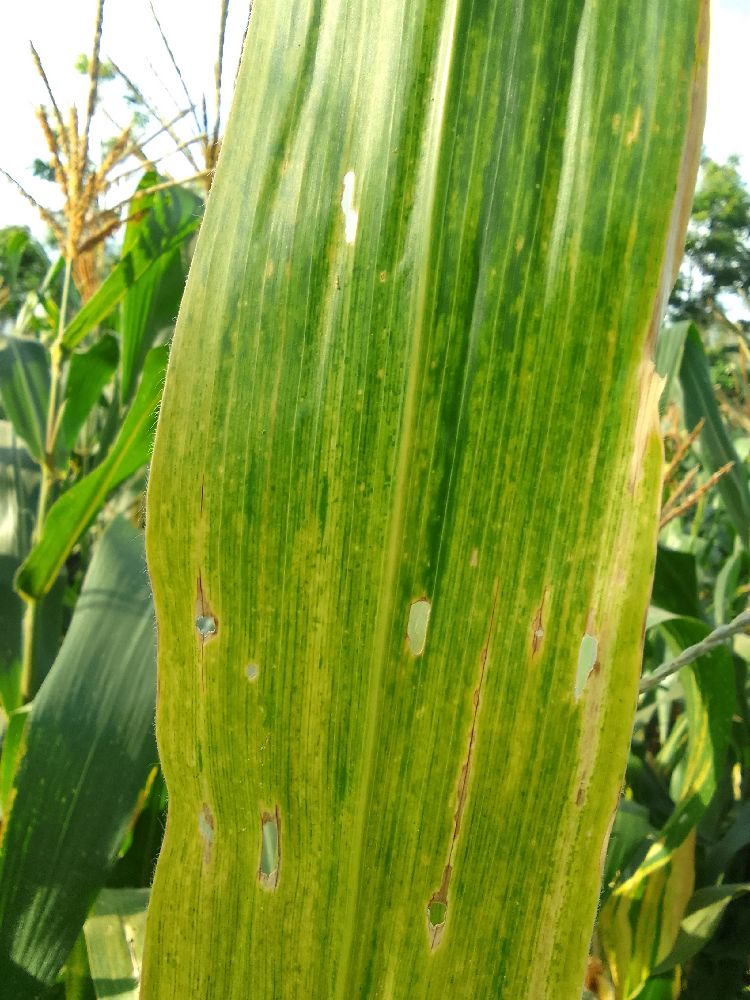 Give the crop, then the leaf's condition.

maize, maize lethal necrosis
